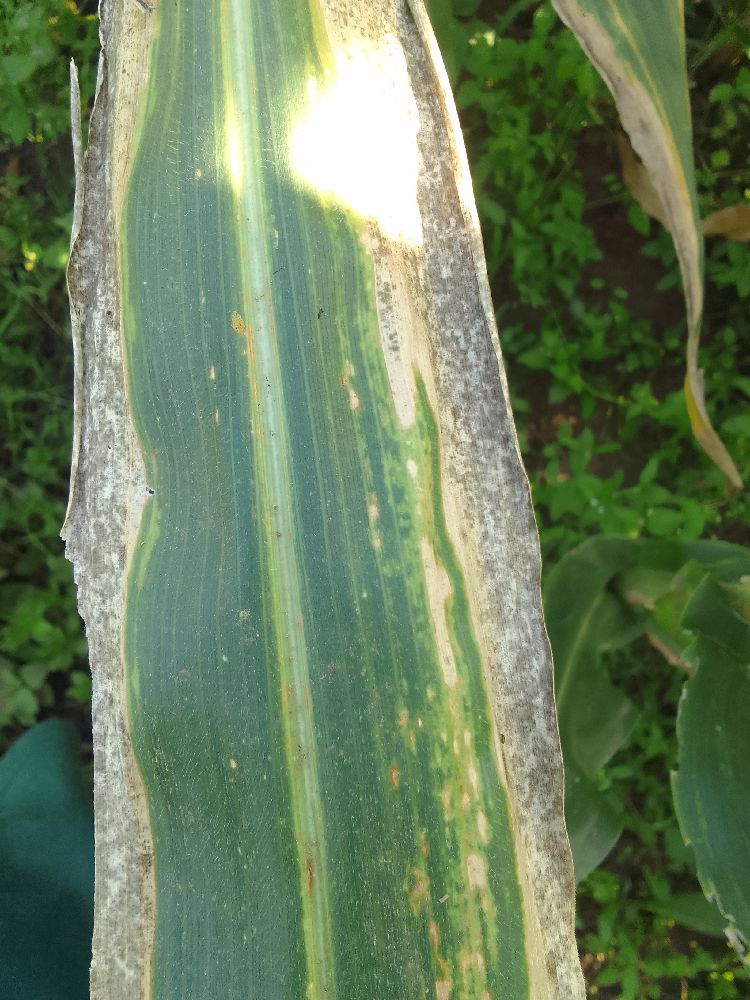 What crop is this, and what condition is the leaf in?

maize, maize lethal necrosis
